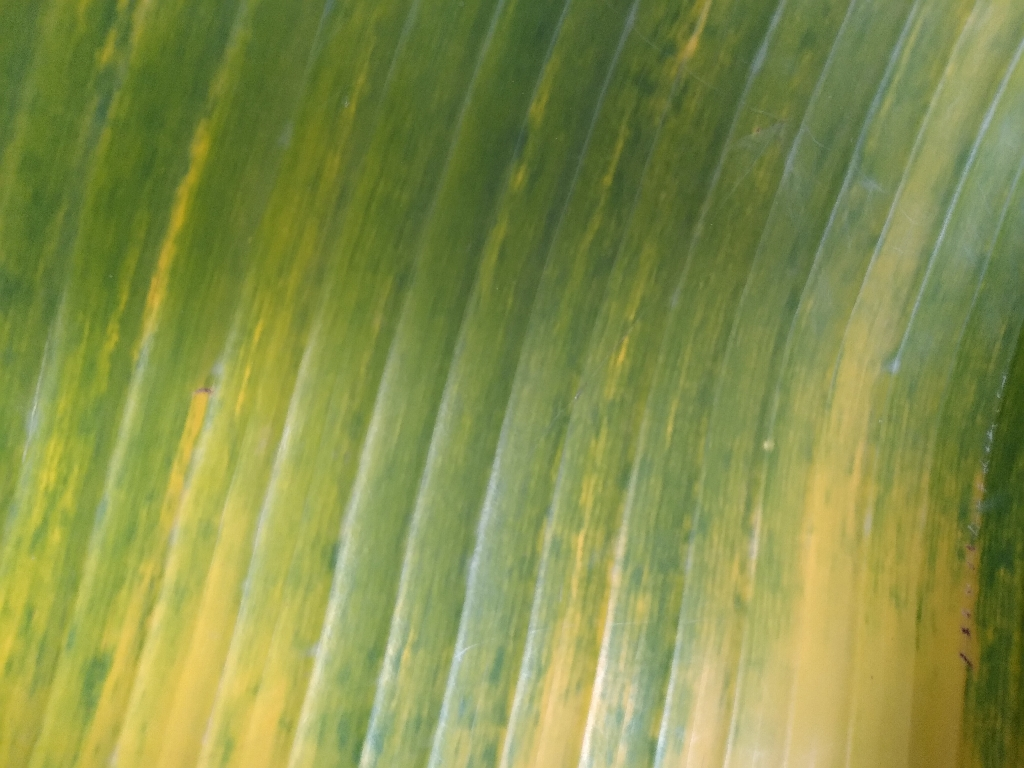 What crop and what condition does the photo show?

banana, fusarium wilt race 1
